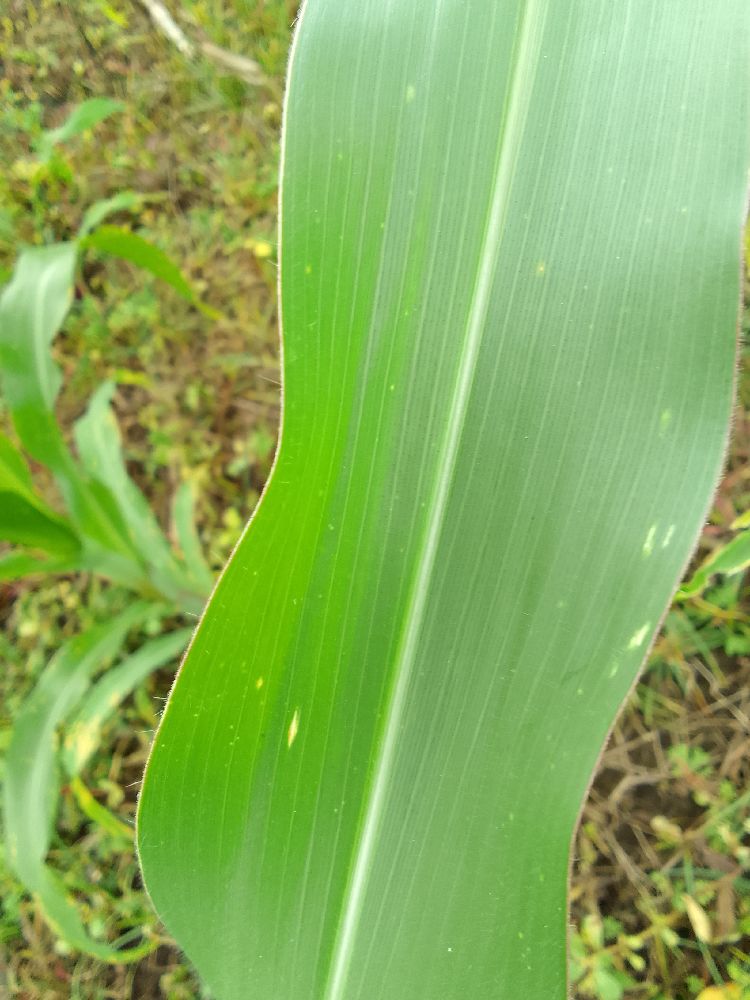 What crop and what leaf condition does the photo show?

maize, healthy
